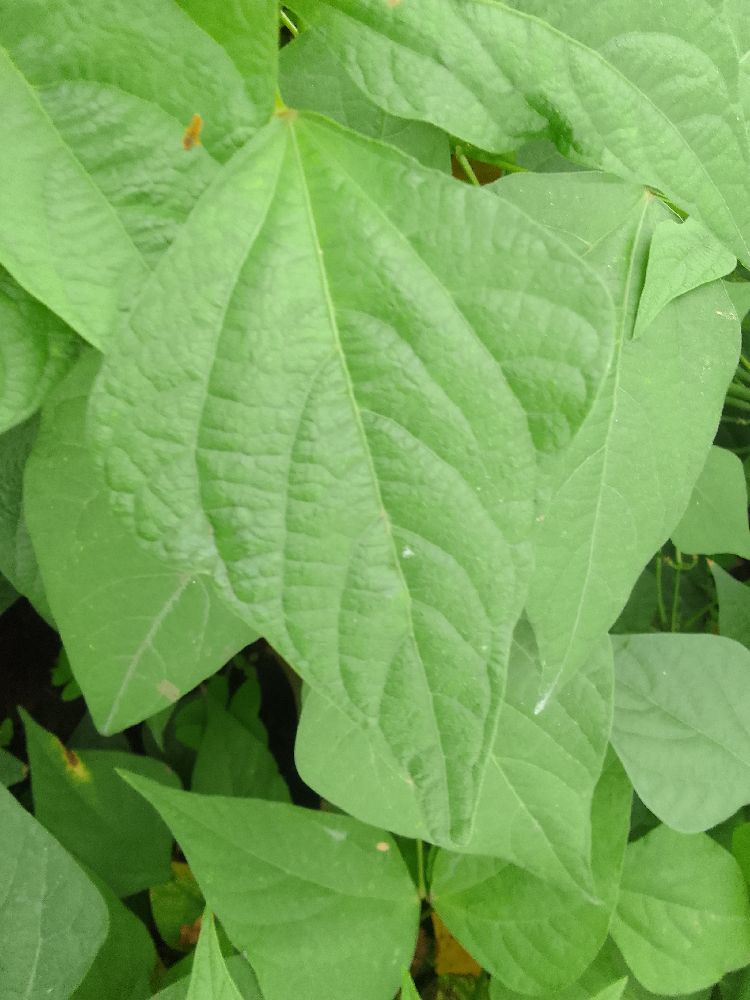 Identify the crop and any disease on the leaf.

common bean, healthy
